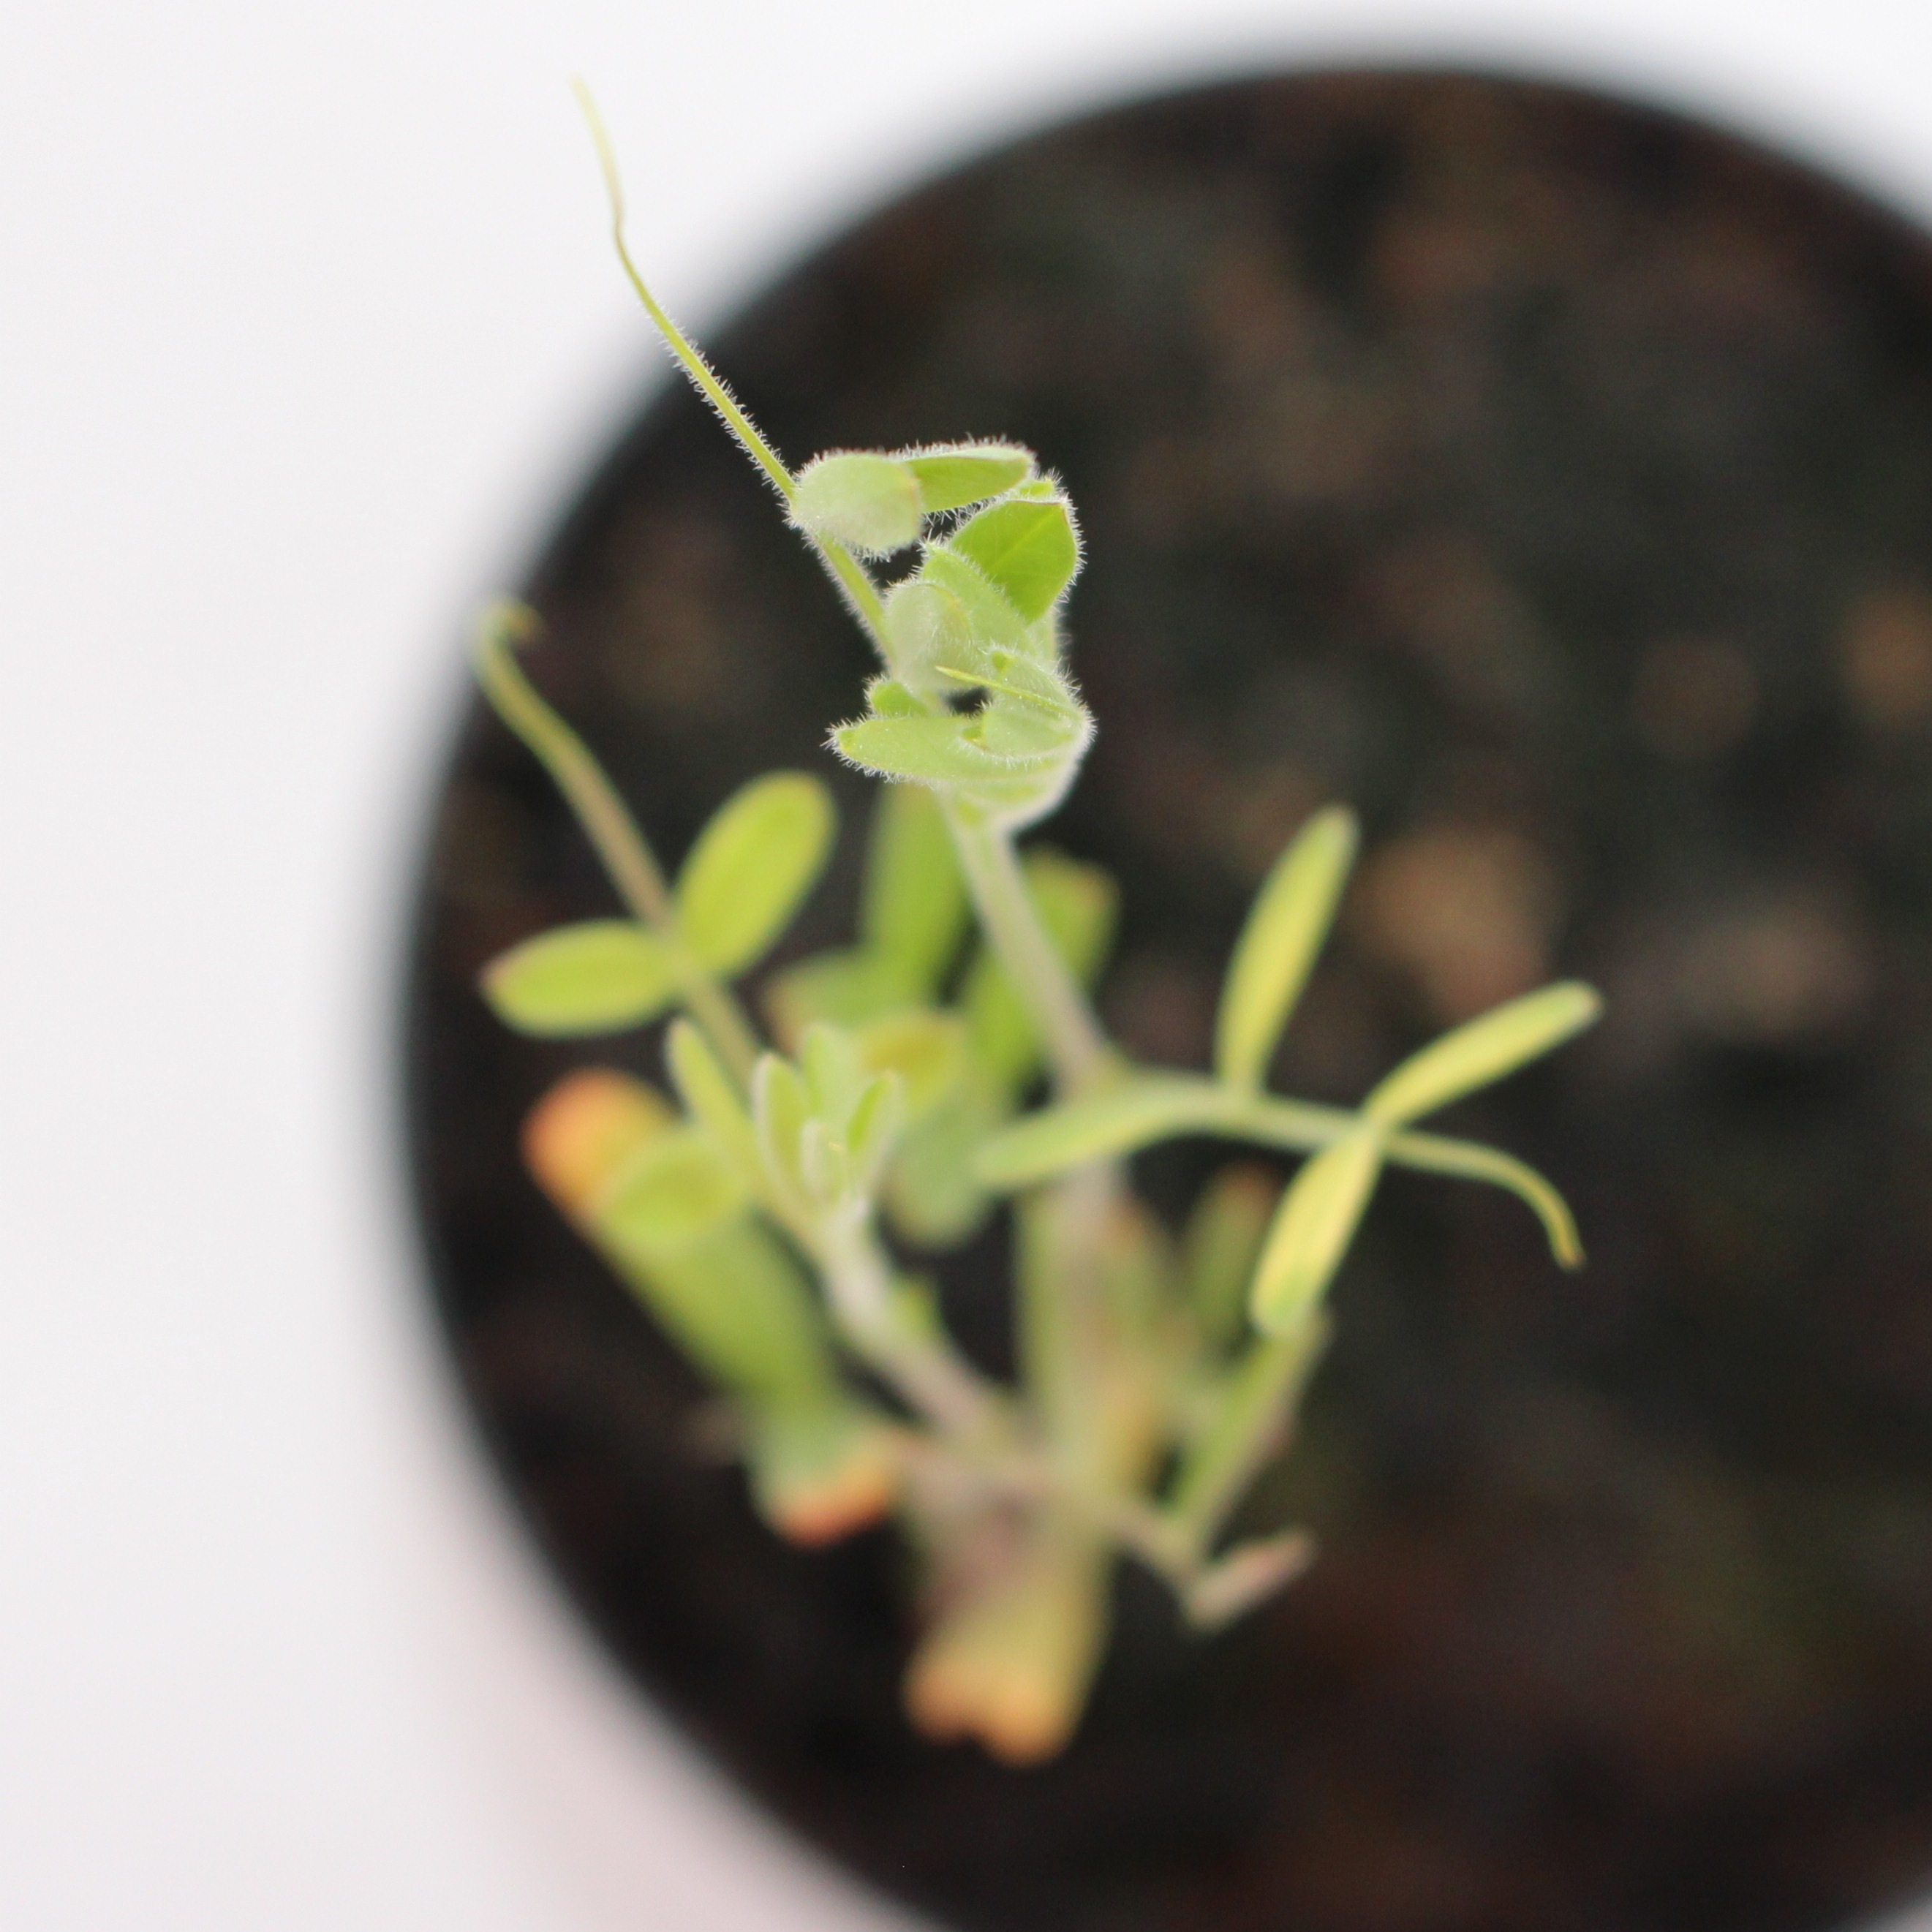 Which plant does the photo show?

Vicia sativa
